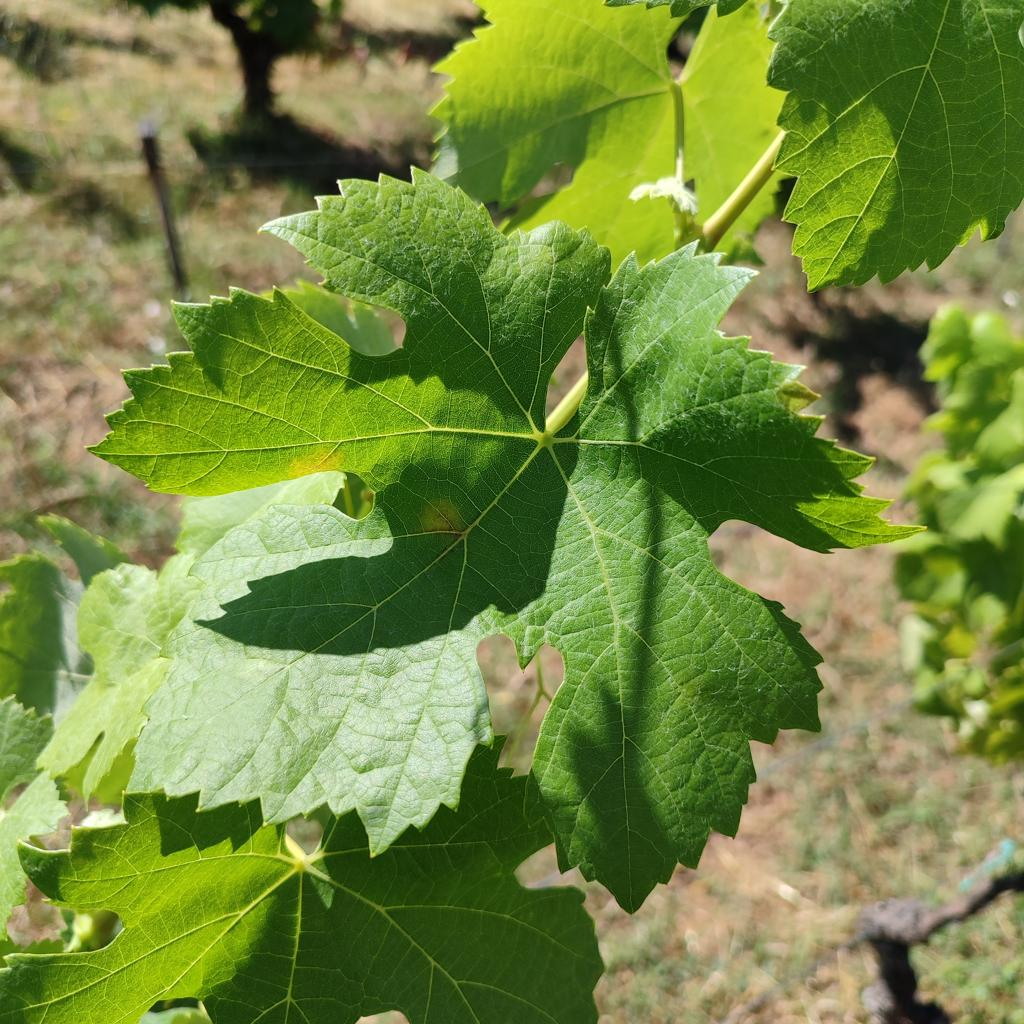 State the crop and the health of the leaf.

grapevine, downy mildew
